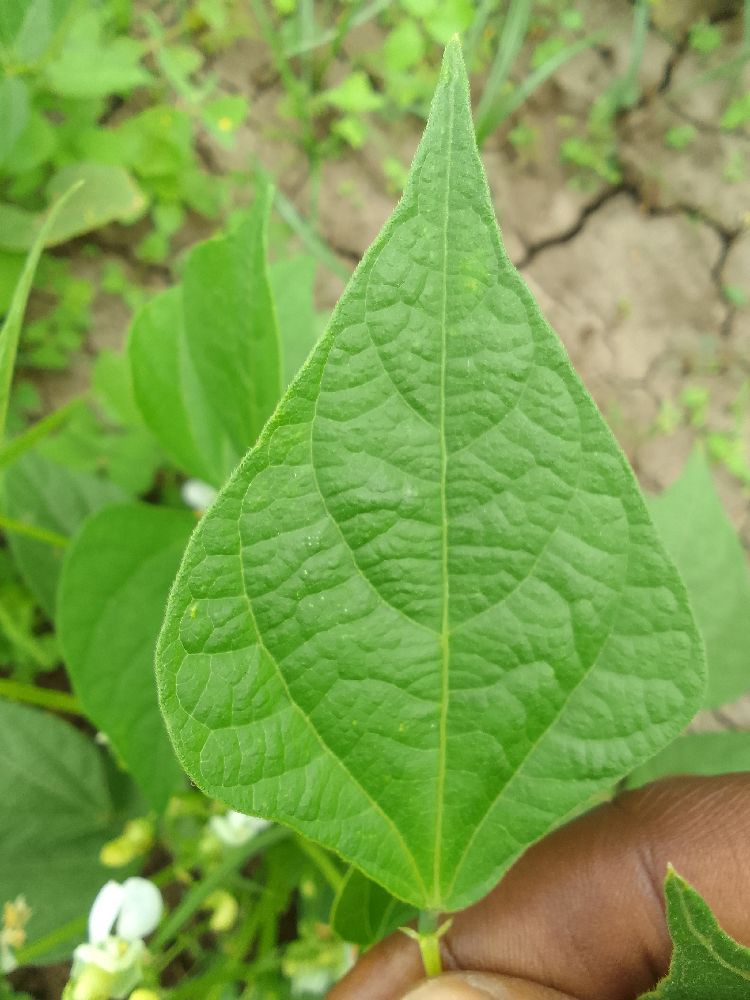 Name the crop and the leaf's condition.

common bean, healthy
